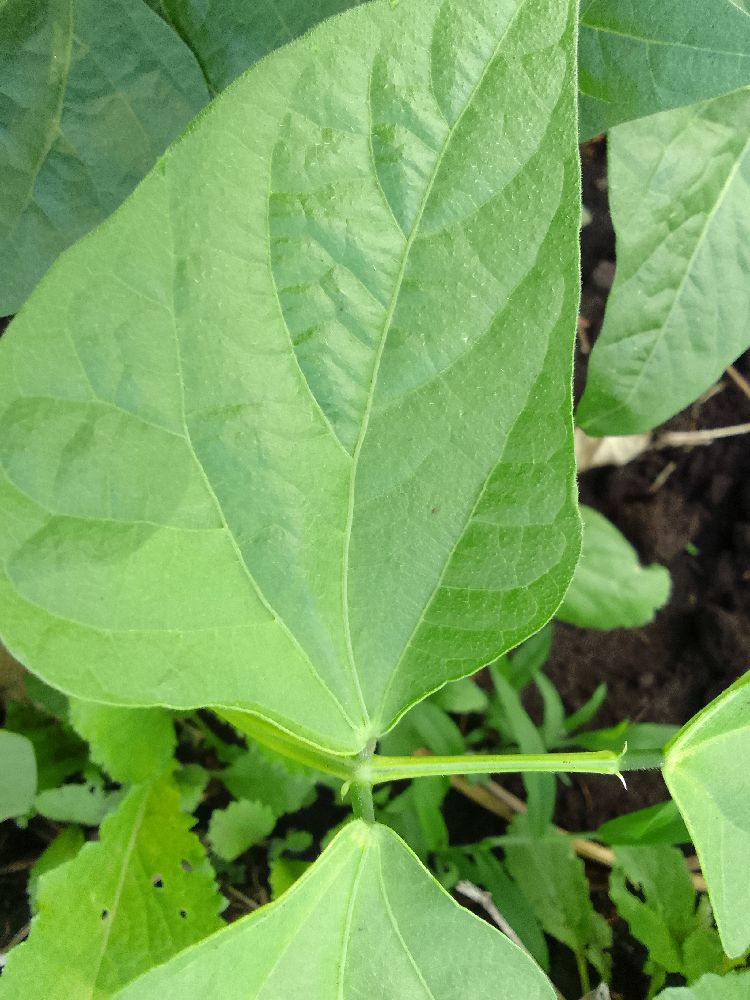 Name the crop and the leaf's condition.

common bean, healthy
